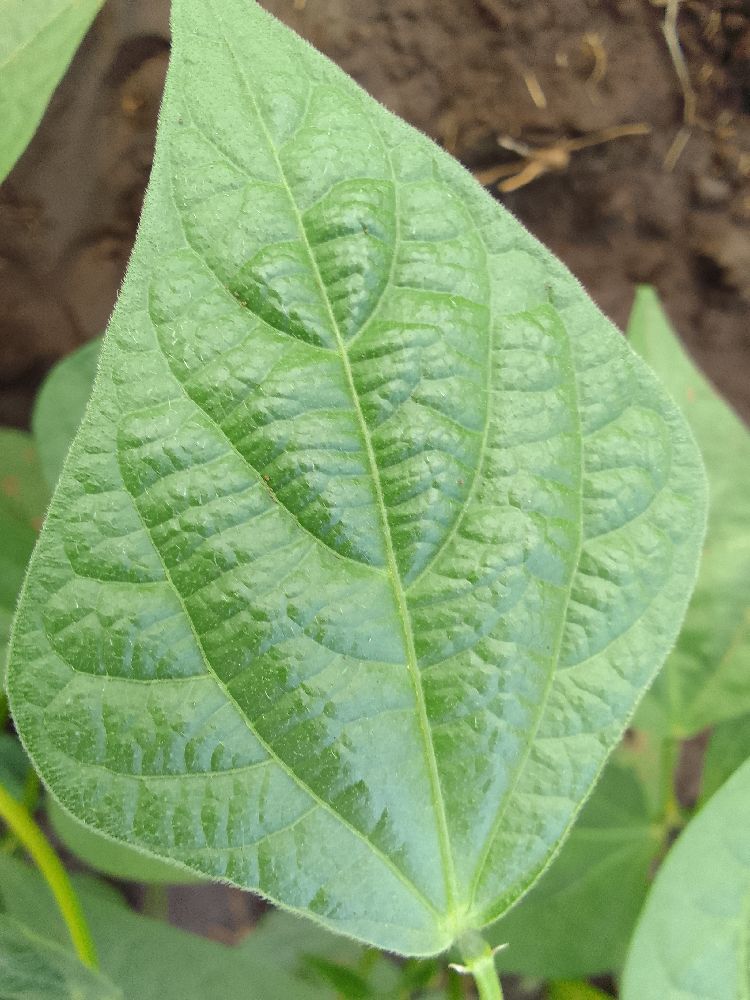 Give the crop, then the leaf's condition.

common bean, healthy
